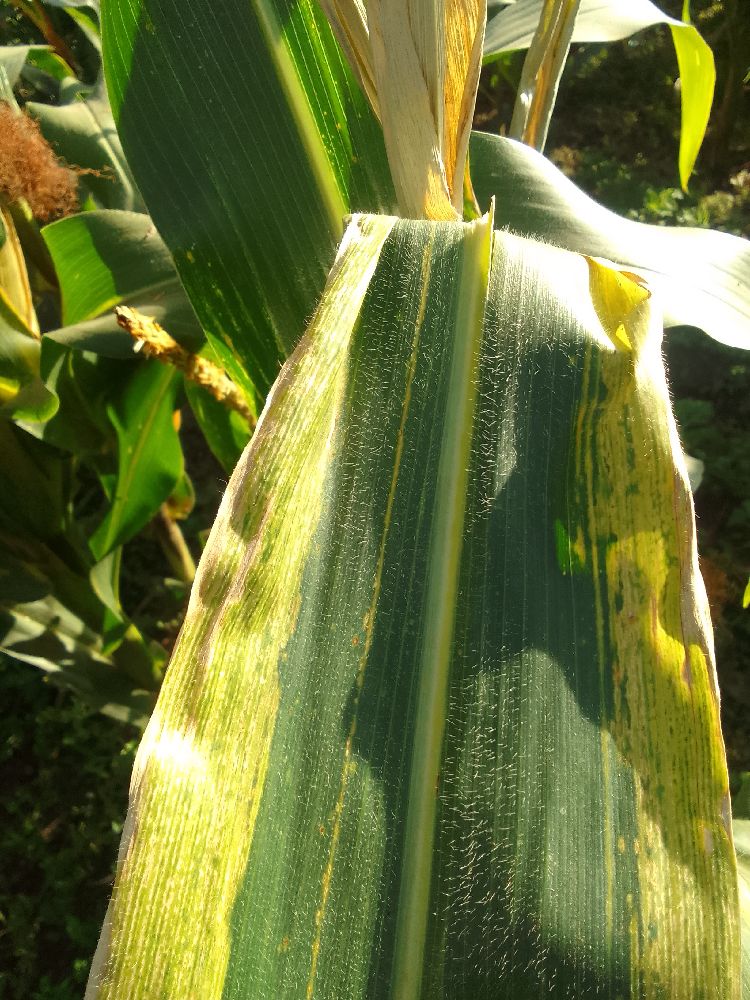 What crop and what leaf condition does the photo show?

maize, maize lethal necrosis
